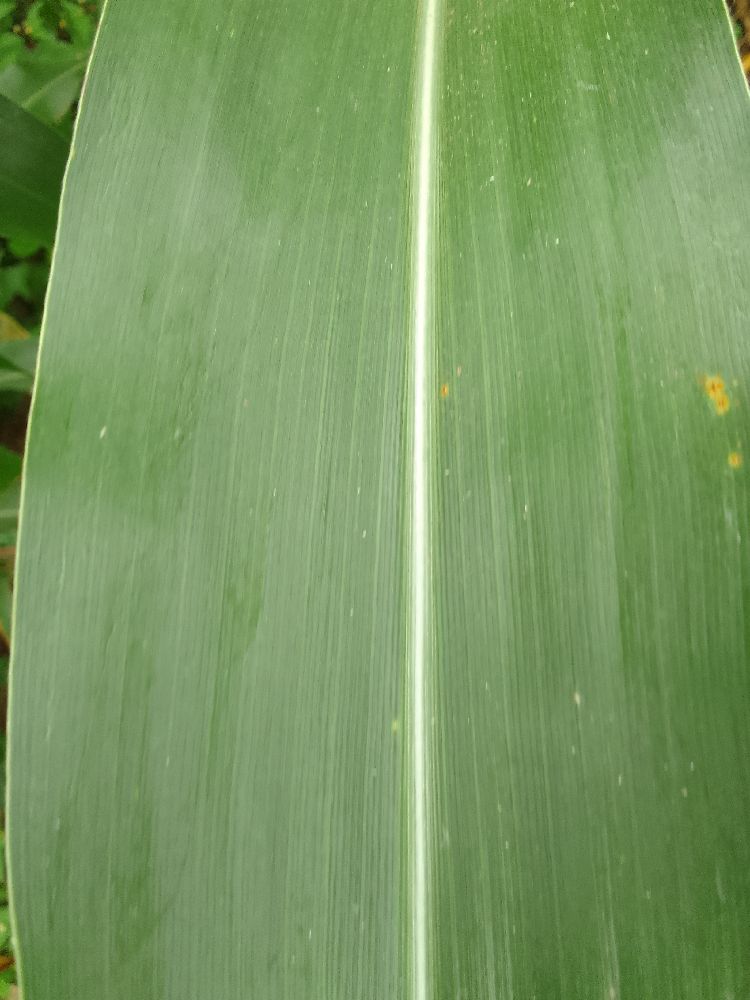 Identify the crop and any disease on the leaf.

maize, healthy
